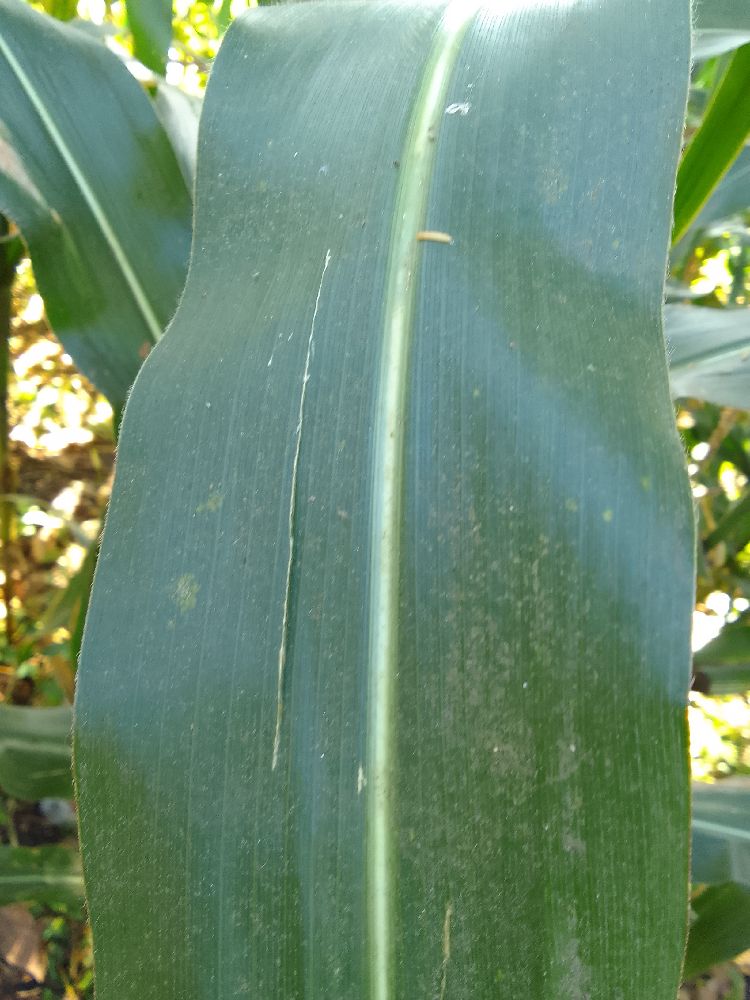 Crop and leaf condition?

maize, healthy
